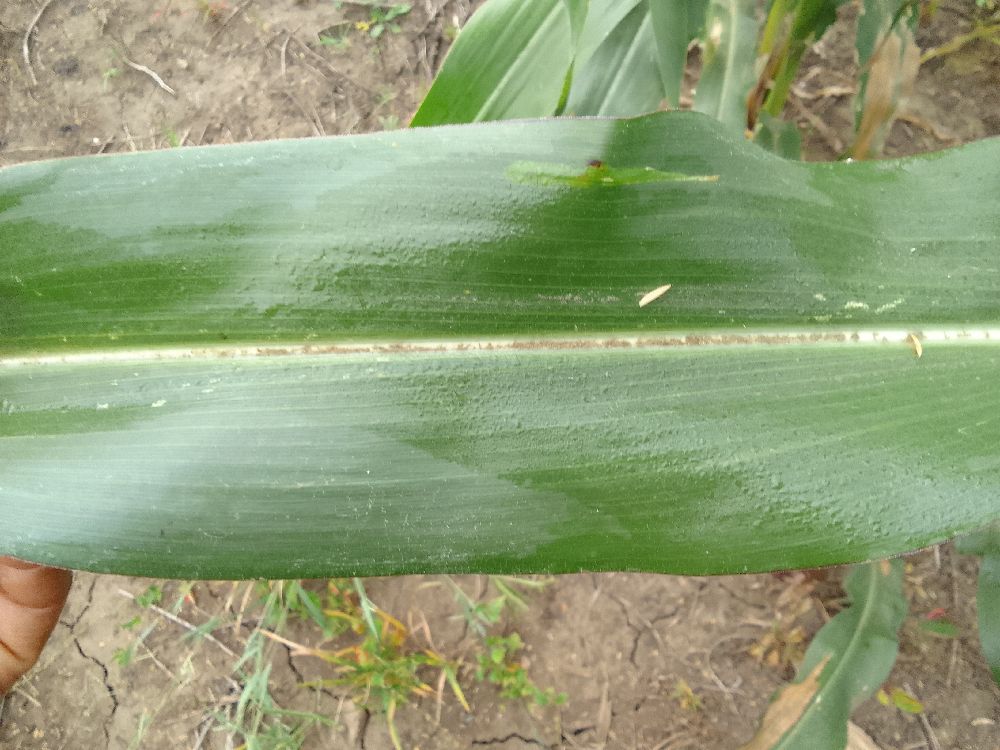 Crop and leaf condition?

maize, healthy
